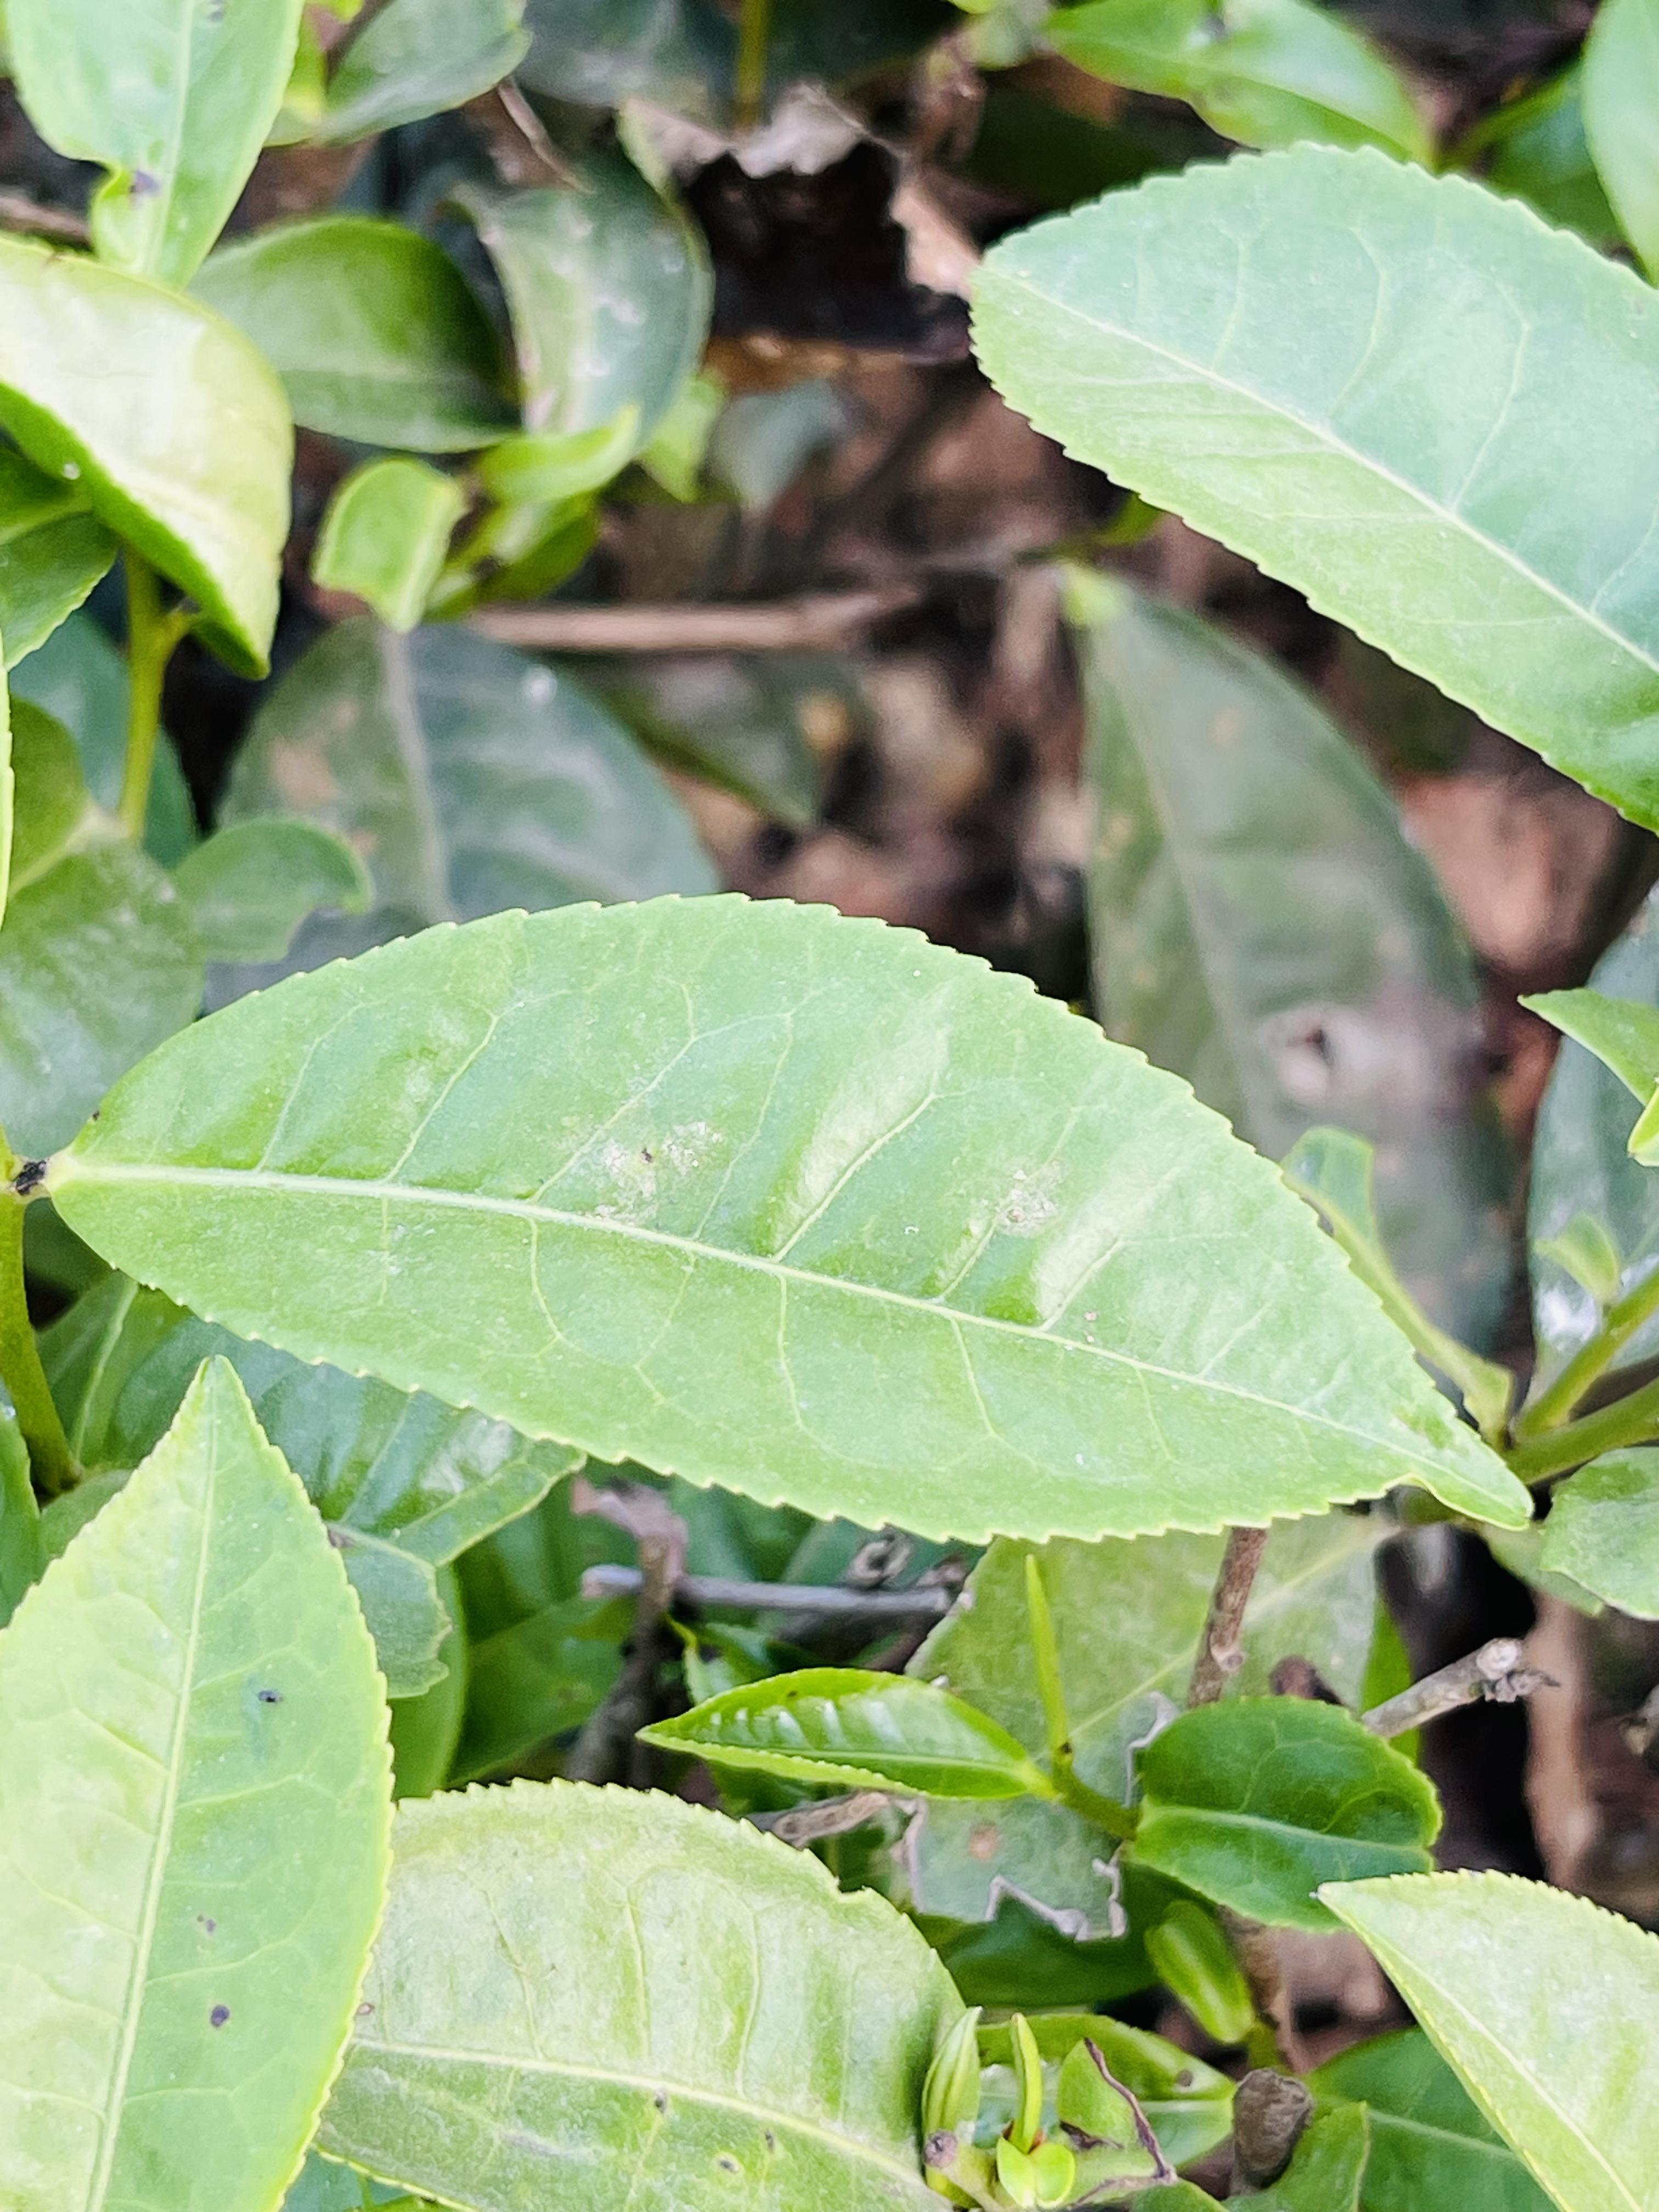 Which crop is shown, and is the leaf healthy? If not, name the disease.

tea, healthy leaf
